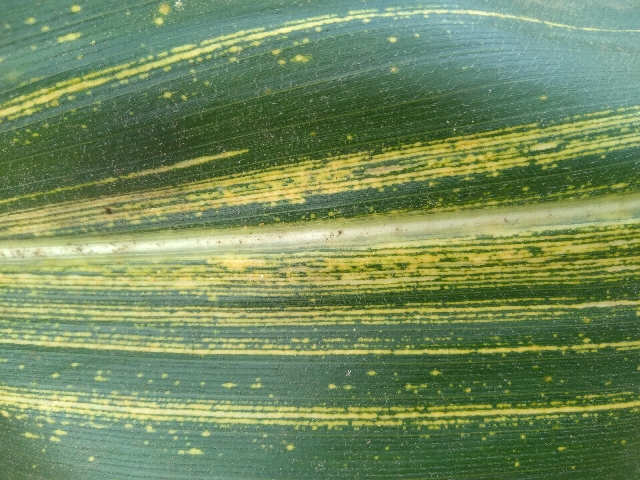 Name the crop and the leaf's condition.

maize, maize streak virus
